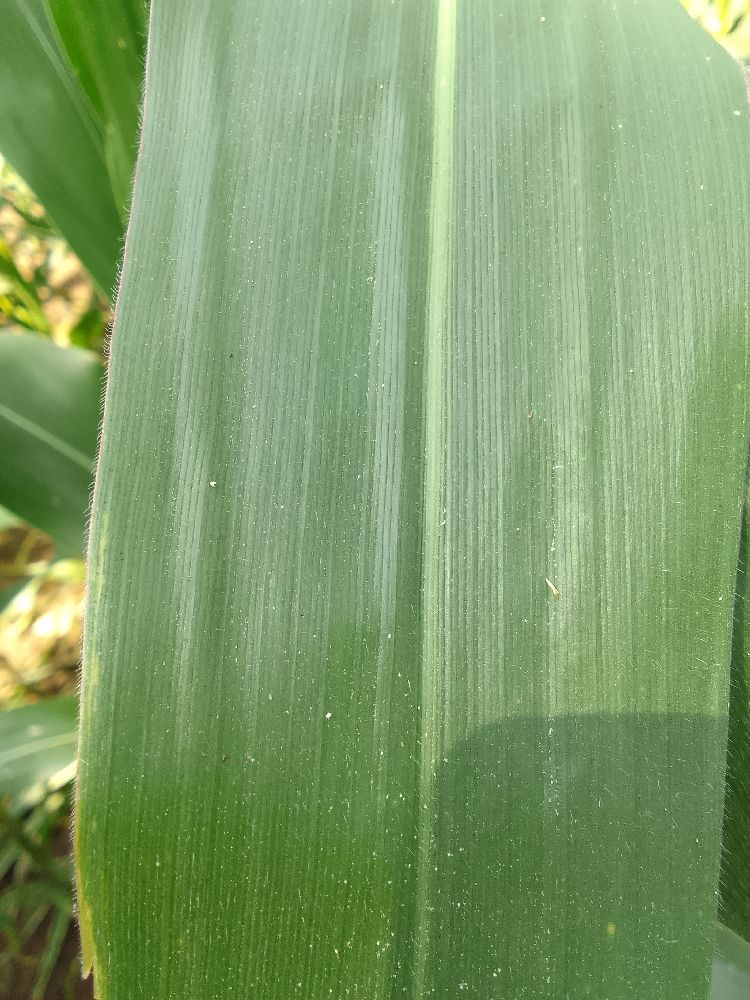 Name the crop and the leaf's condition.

maize, healthy
